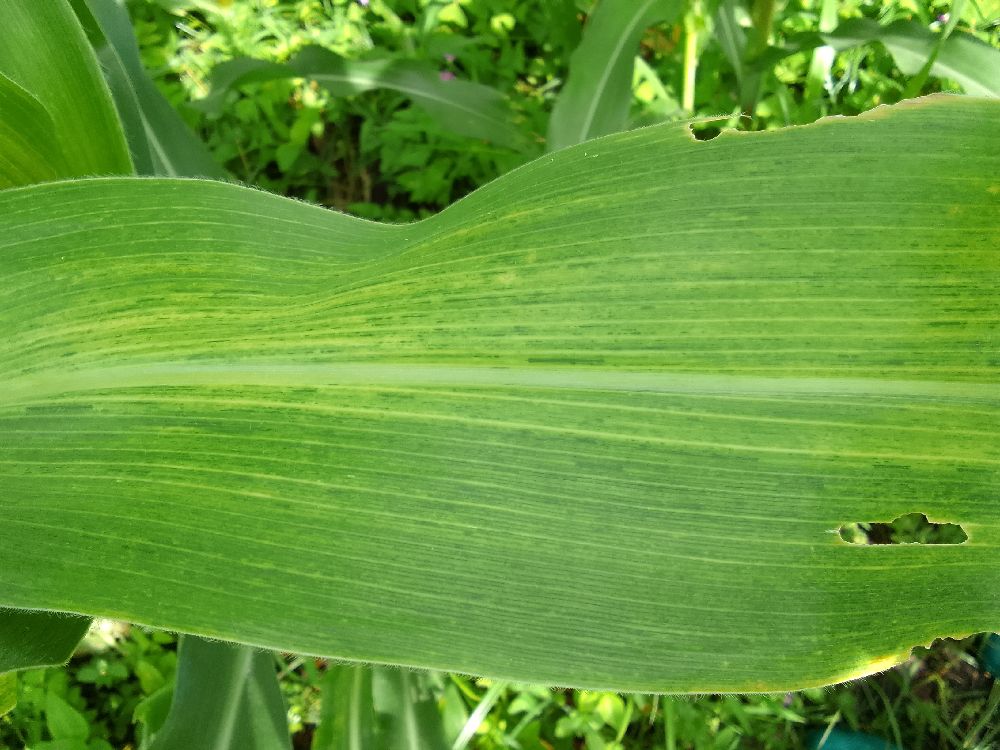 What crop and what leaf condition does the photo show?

maize, maize lethal necrosis
